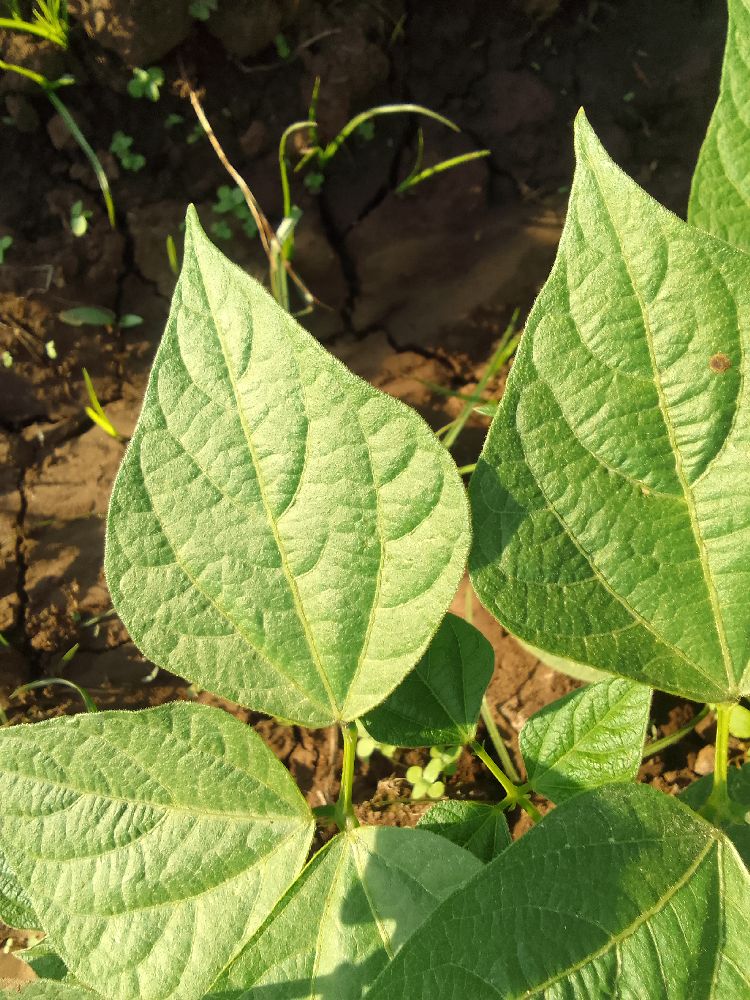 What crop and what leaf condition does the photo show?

common bean, healthy
